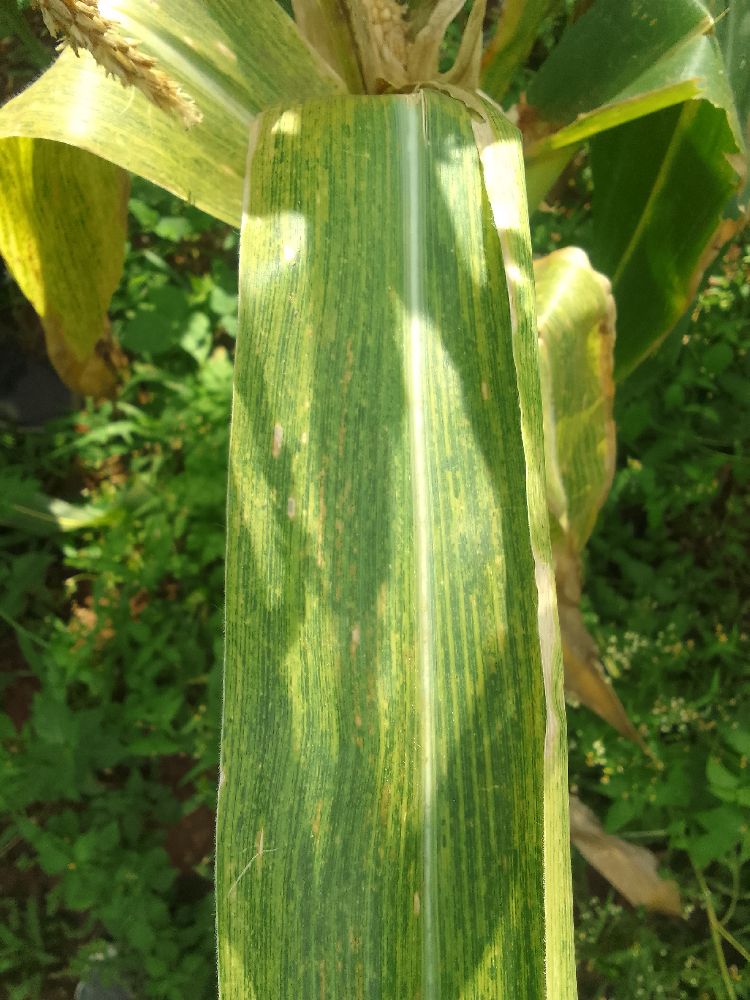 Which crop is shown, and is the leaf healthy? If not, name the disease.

maize, maize lethal necrosis
